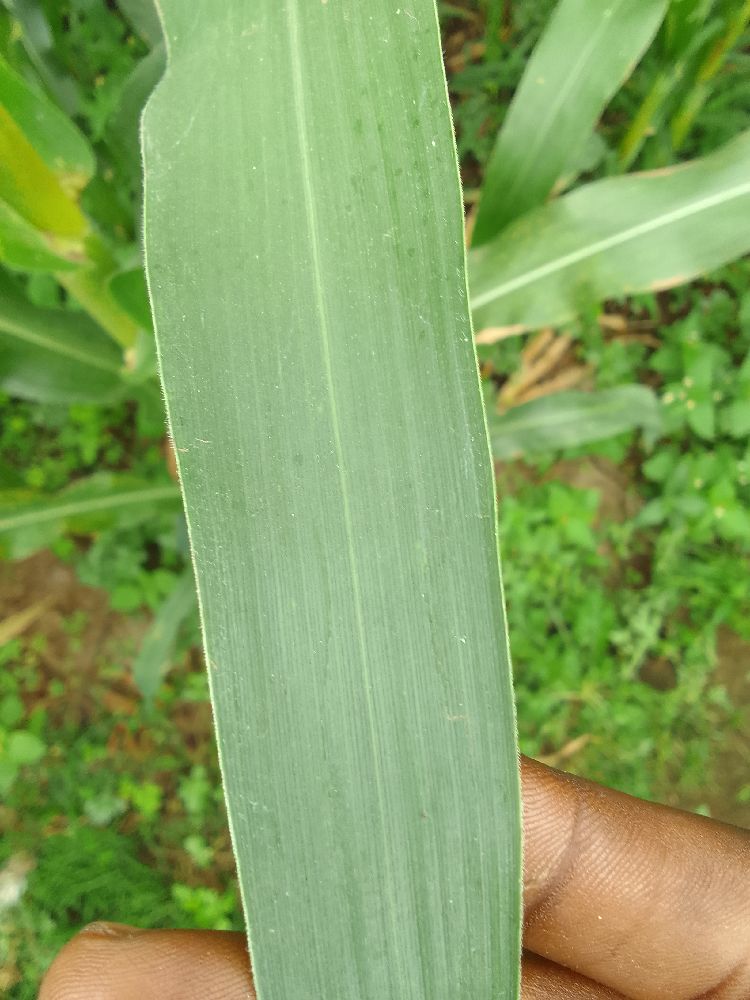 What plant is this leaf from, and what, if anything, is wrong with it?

maize, healthy
